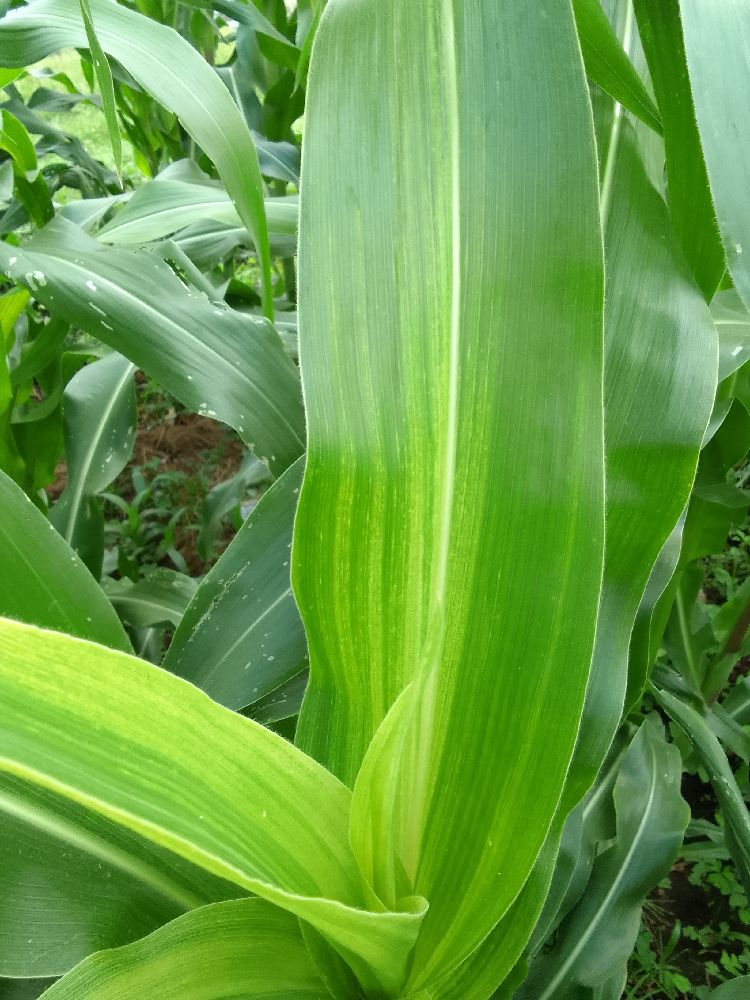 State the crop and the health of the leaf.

maize, maize lethal necrosis
